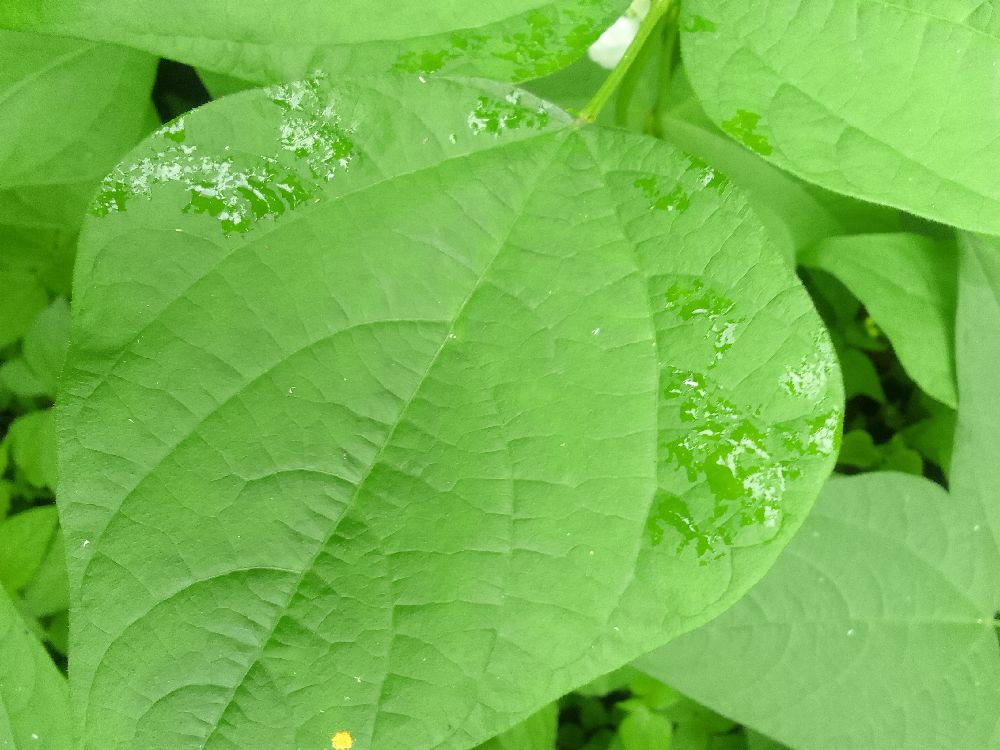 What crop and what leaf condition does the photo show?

common bean, healthy
